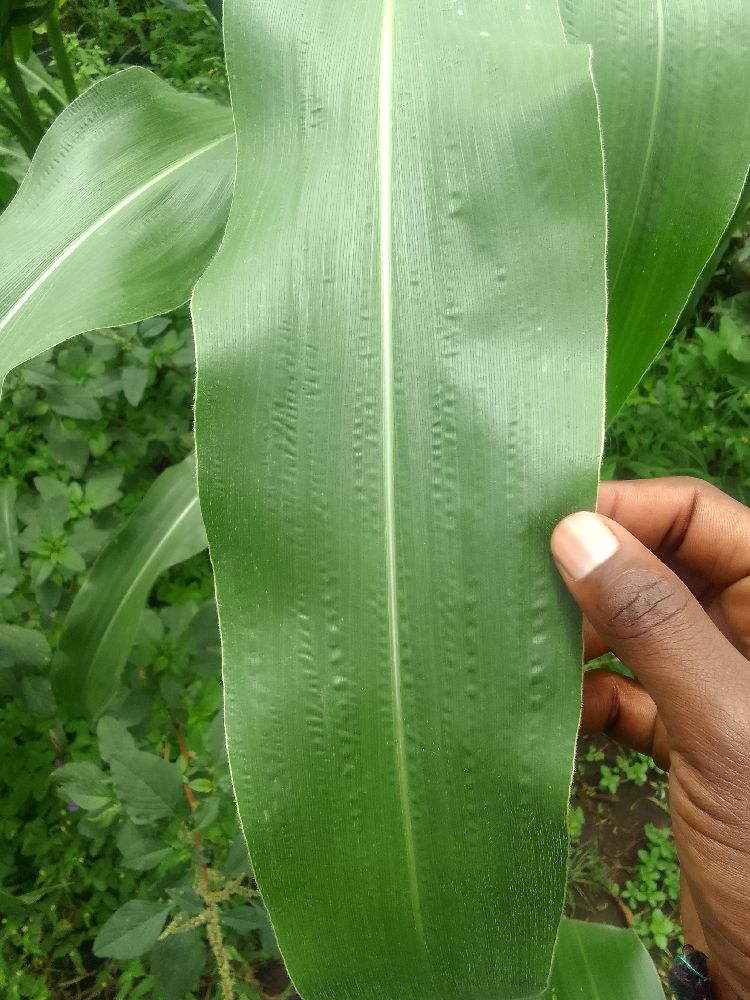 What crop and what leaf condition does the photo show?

maize, healthy
